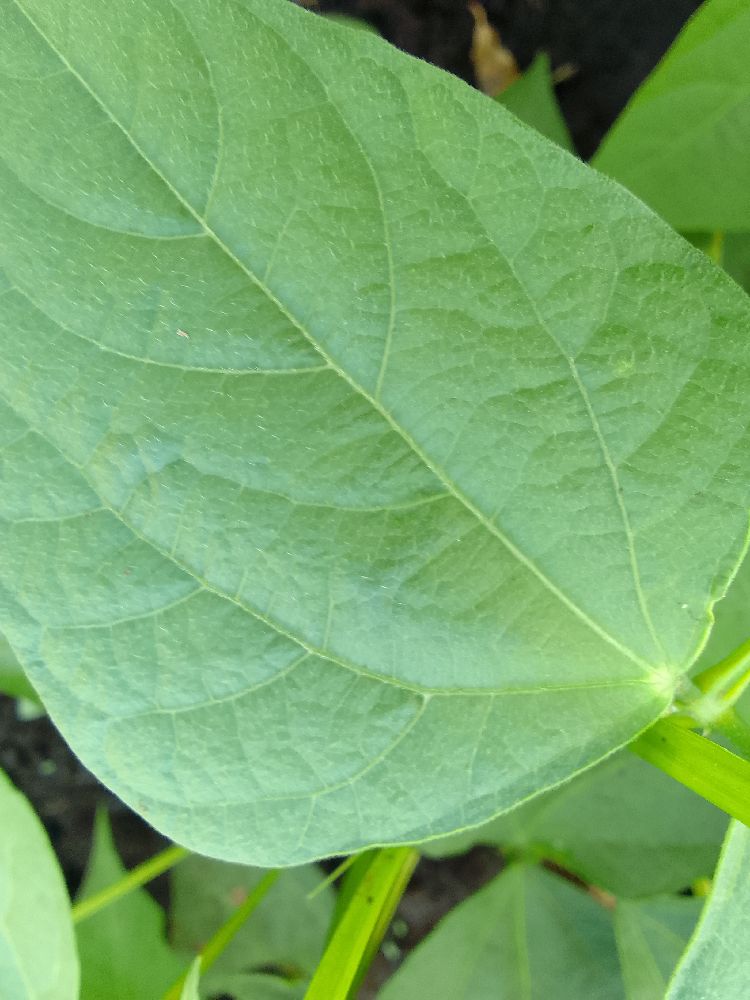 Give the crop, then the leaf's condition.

common bean, healthy
